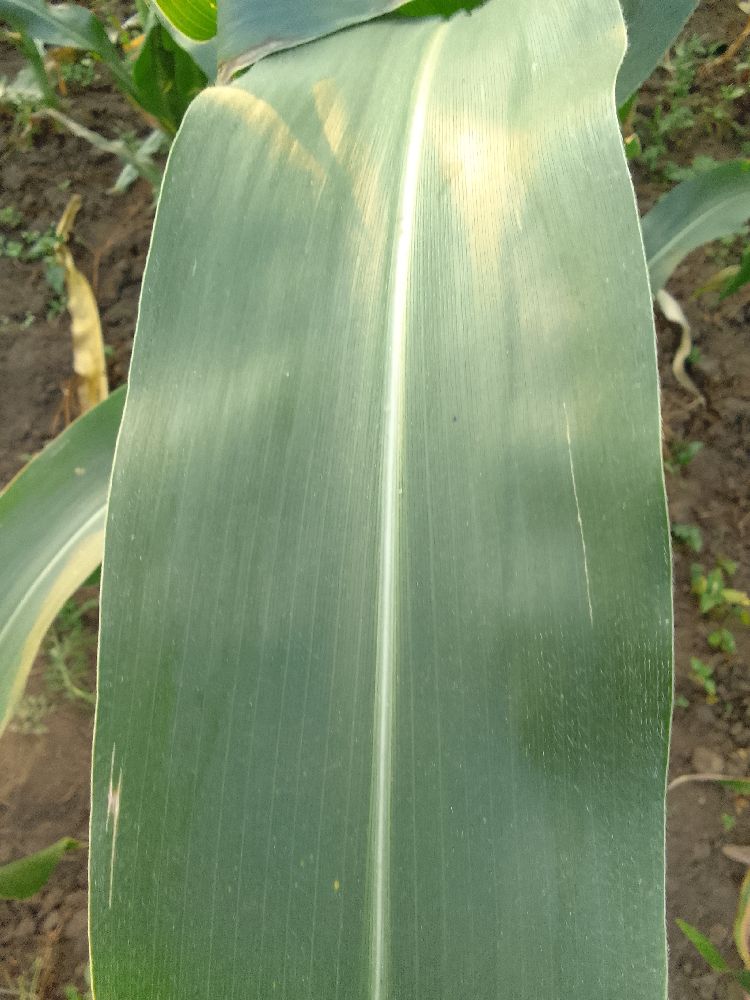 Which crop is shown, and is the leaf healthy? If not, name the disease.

maize, healthy
